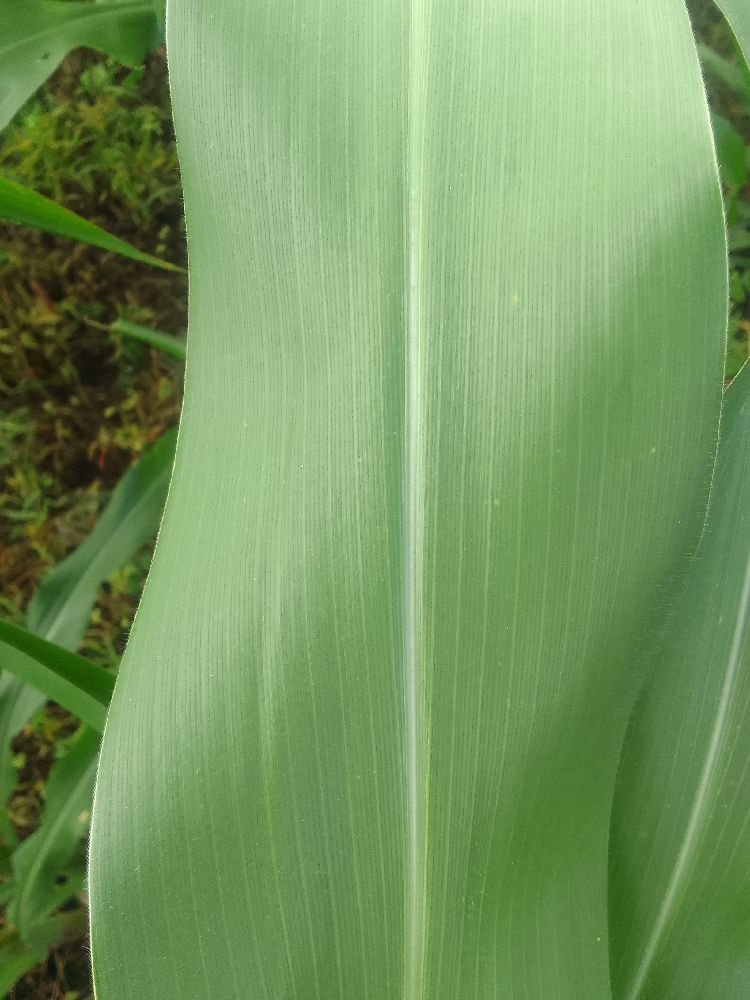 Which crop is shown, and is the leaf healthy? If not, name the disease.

maize, healthy
